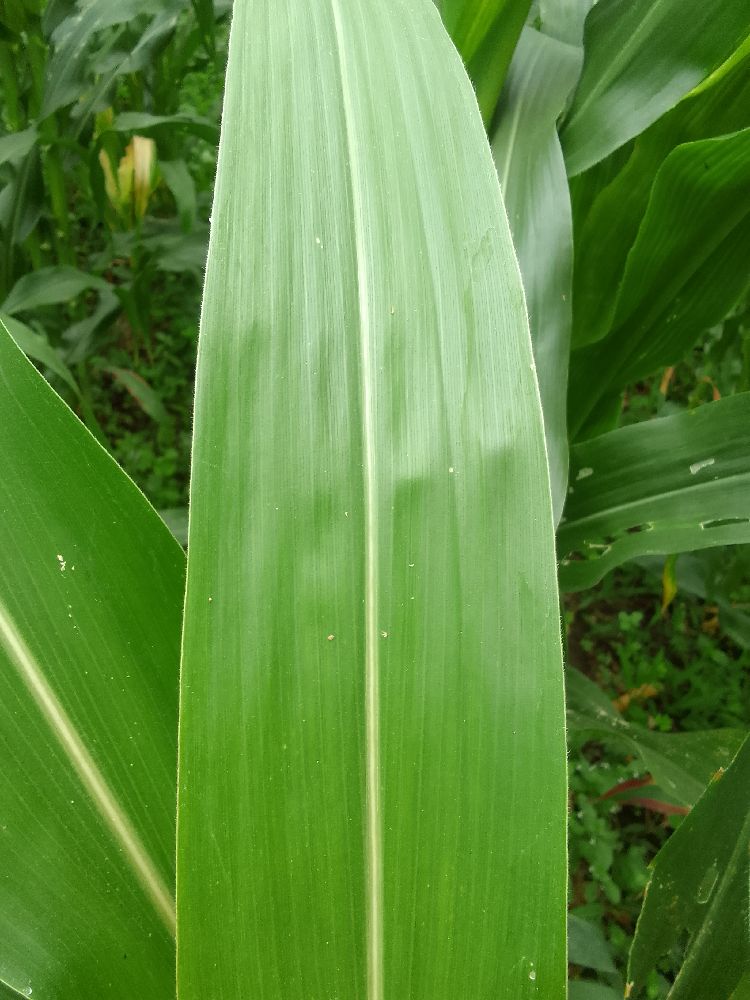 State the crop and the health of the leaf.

maize, healthy
